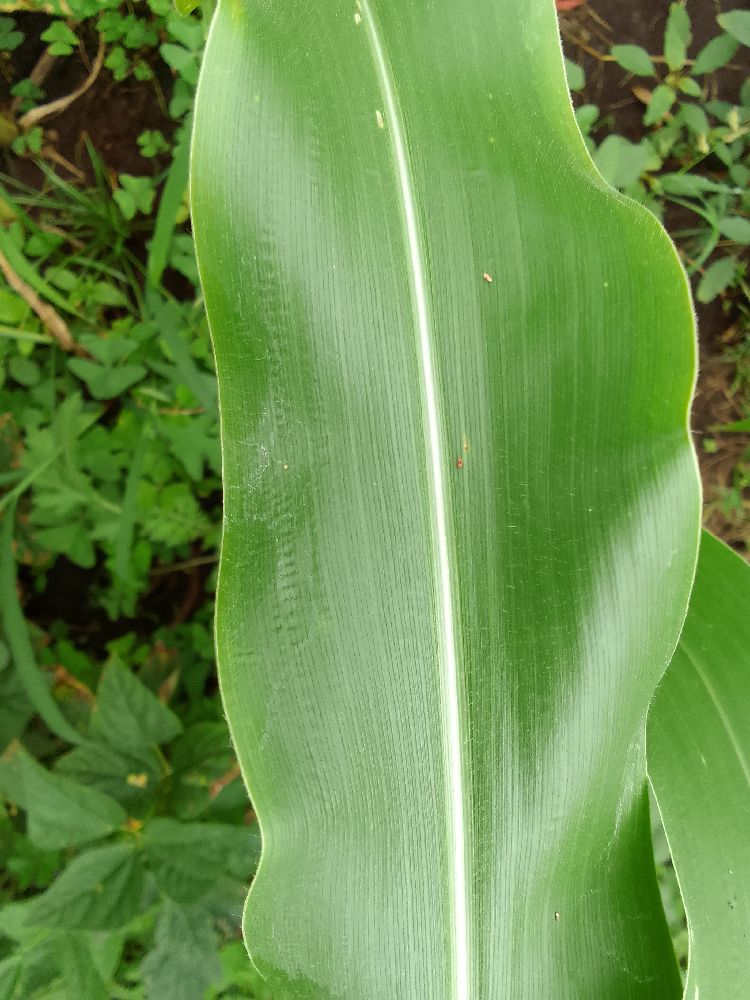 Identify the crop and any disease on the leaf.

maize, healthy
